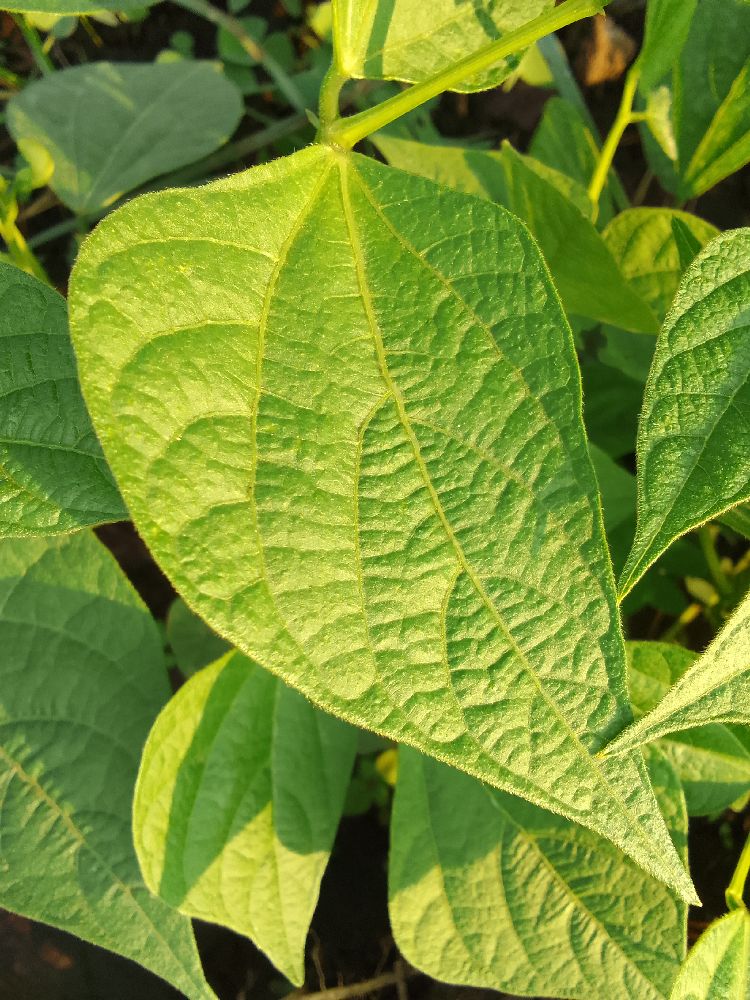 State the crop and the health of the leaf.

common bean, healthy
